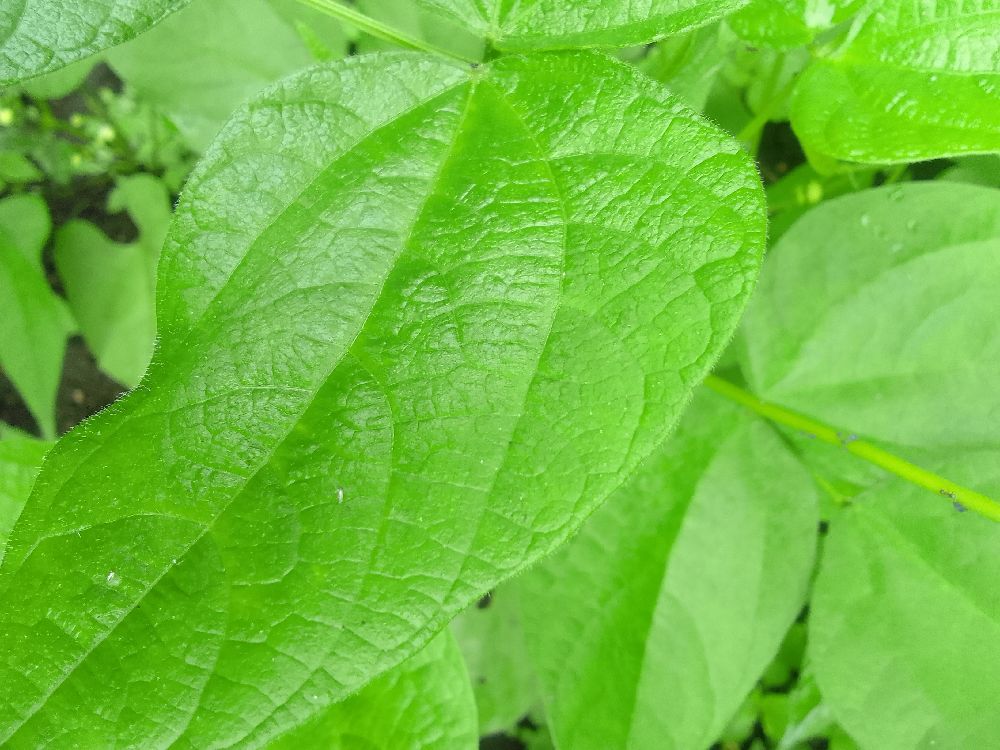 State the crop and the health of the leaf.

common bean, healthy
